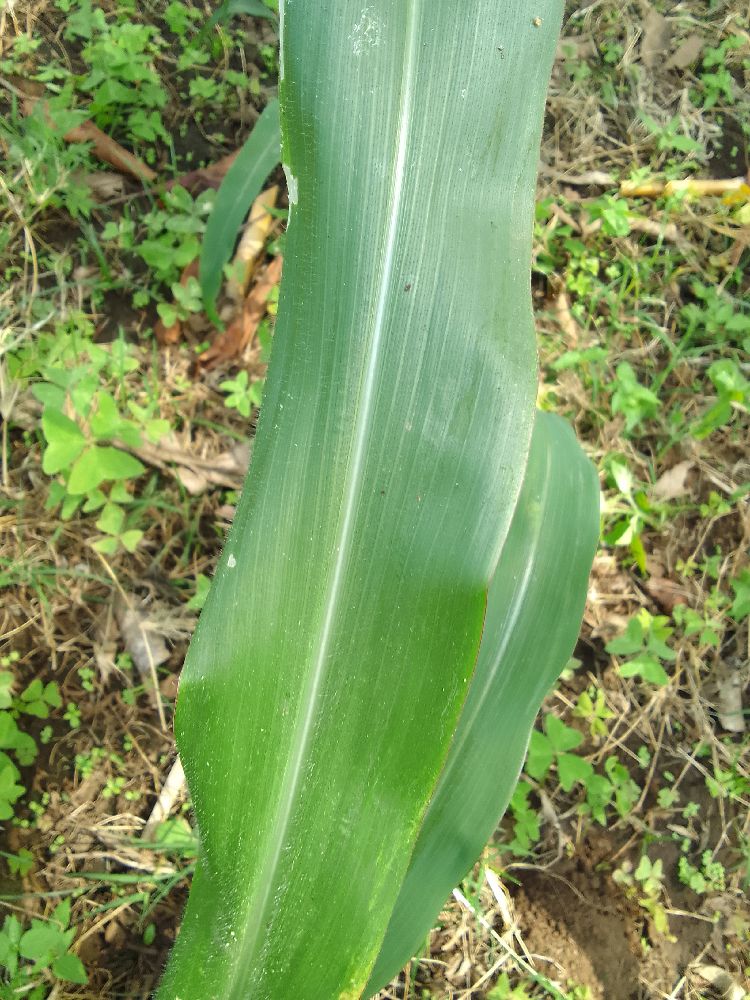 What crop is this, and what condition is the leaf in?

maize, healthy
